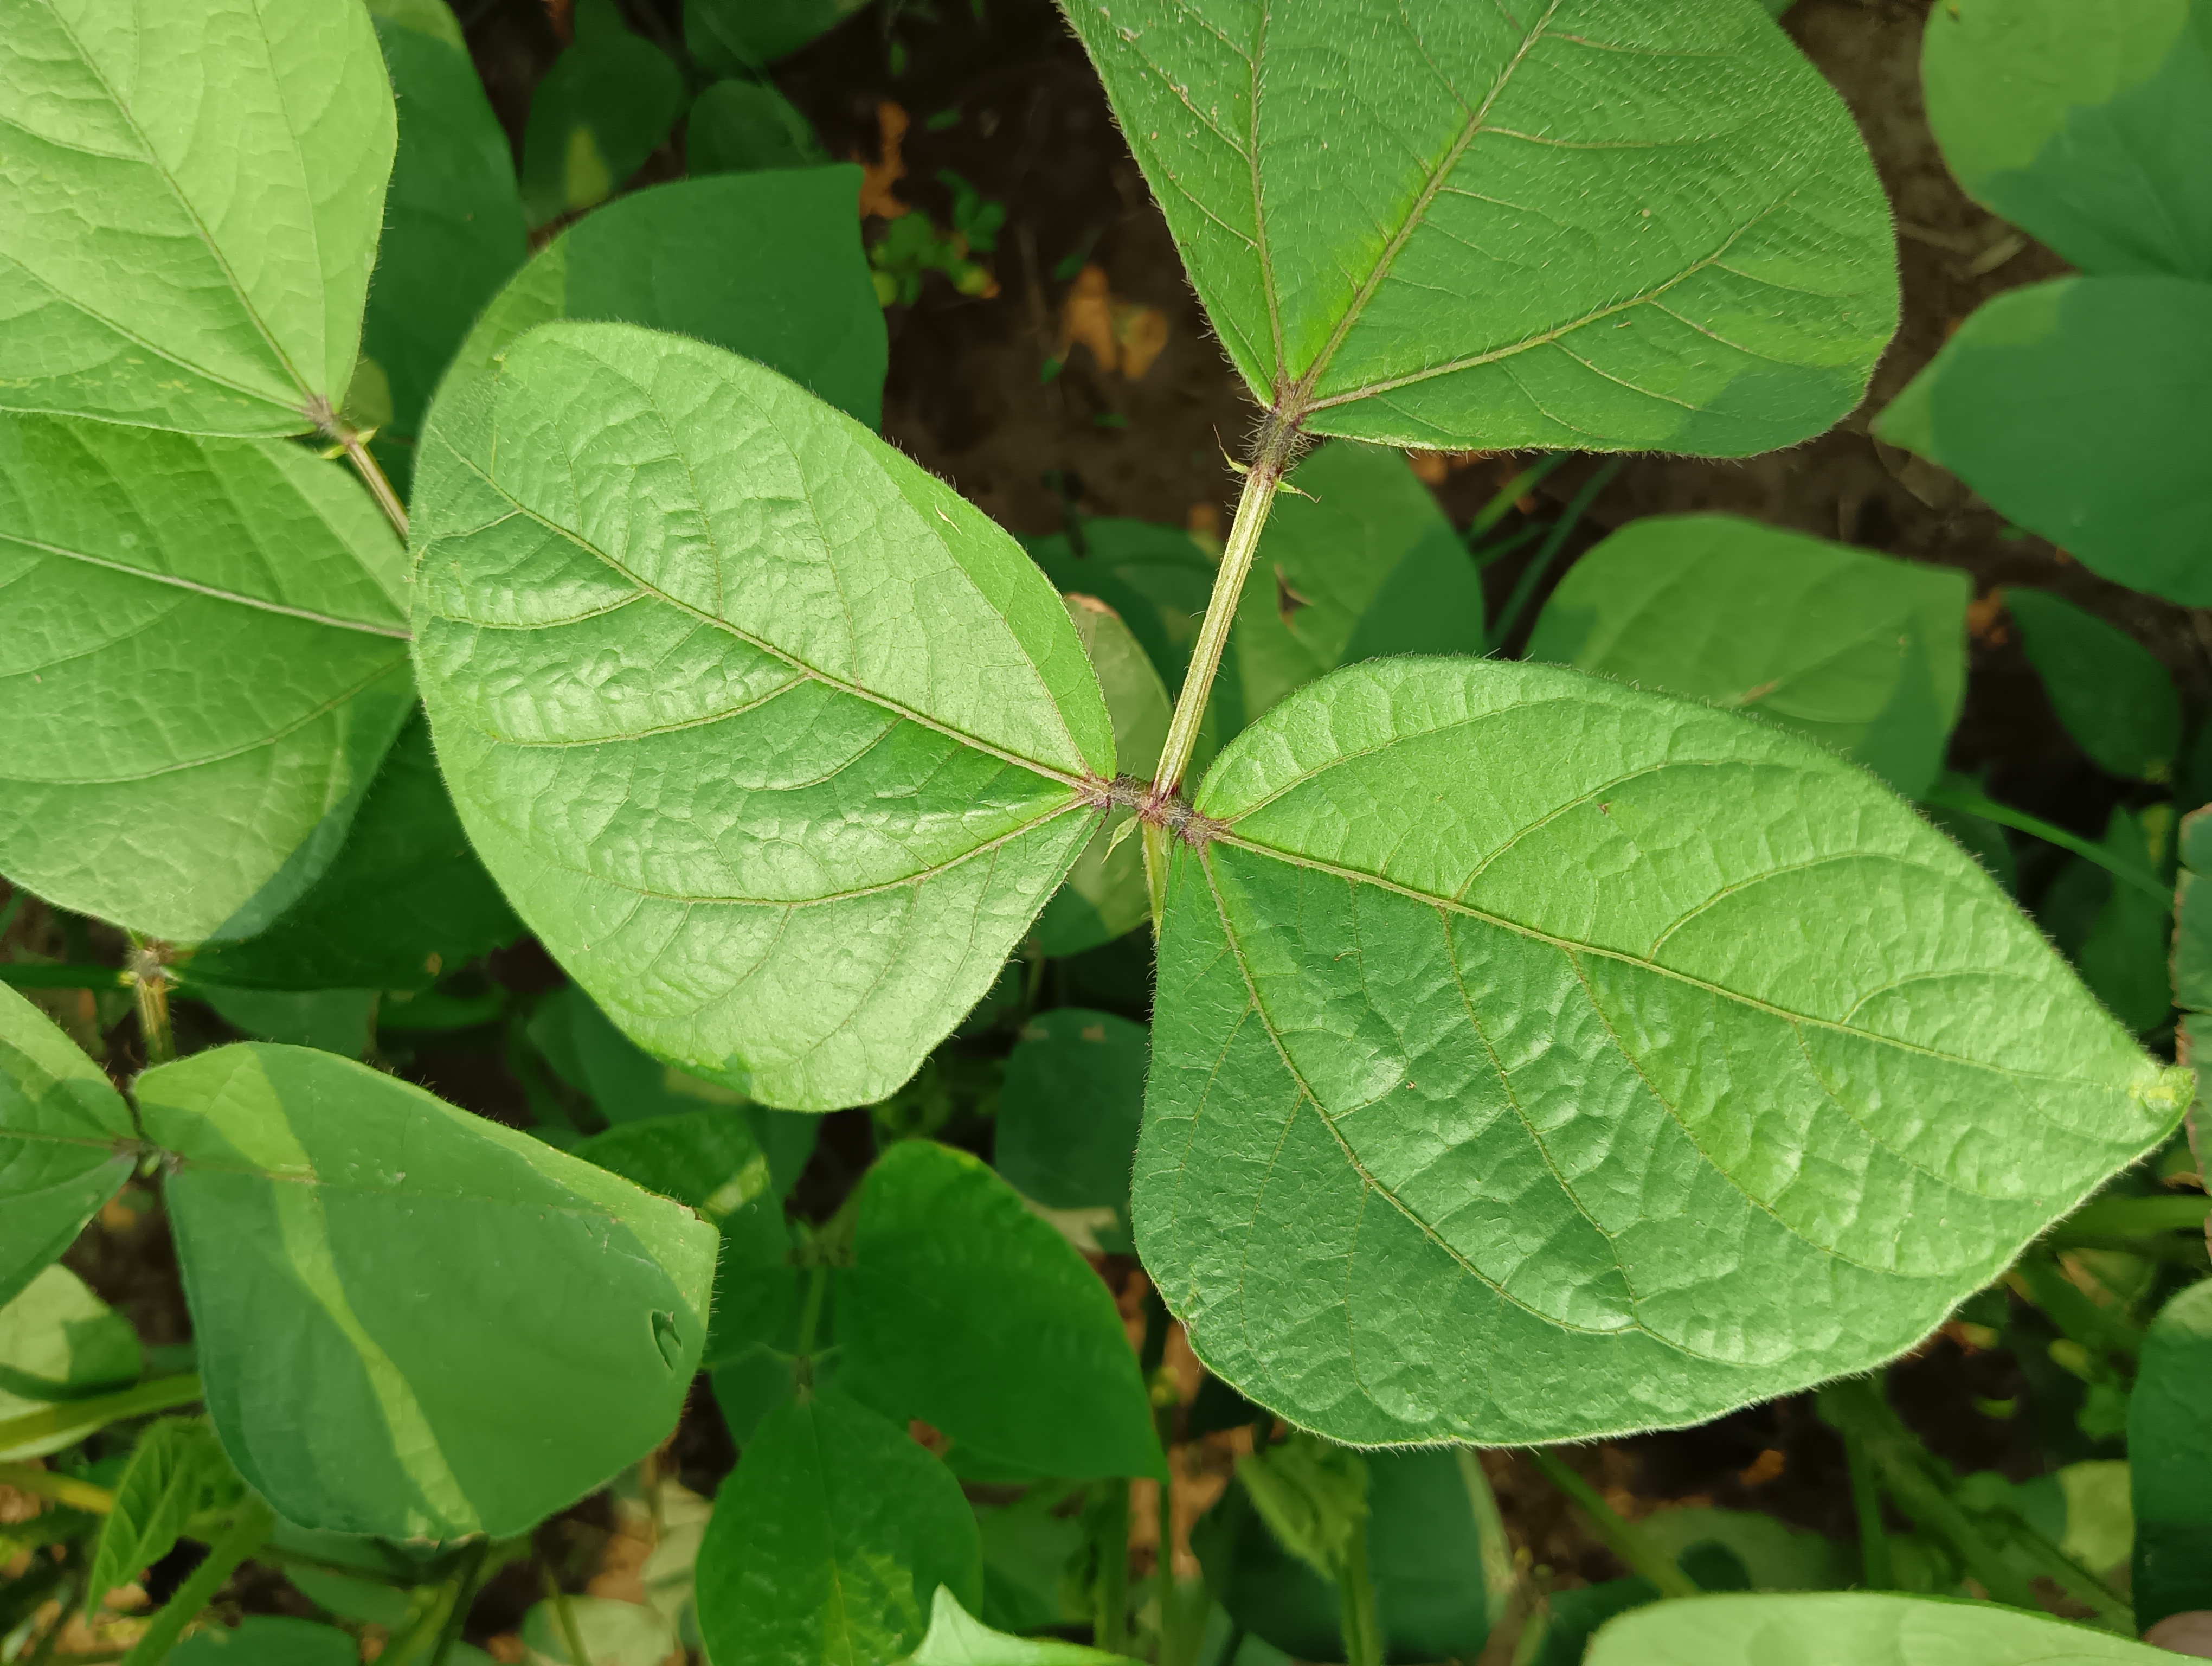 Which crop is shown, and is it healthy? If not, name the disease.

mungbean, healthy
